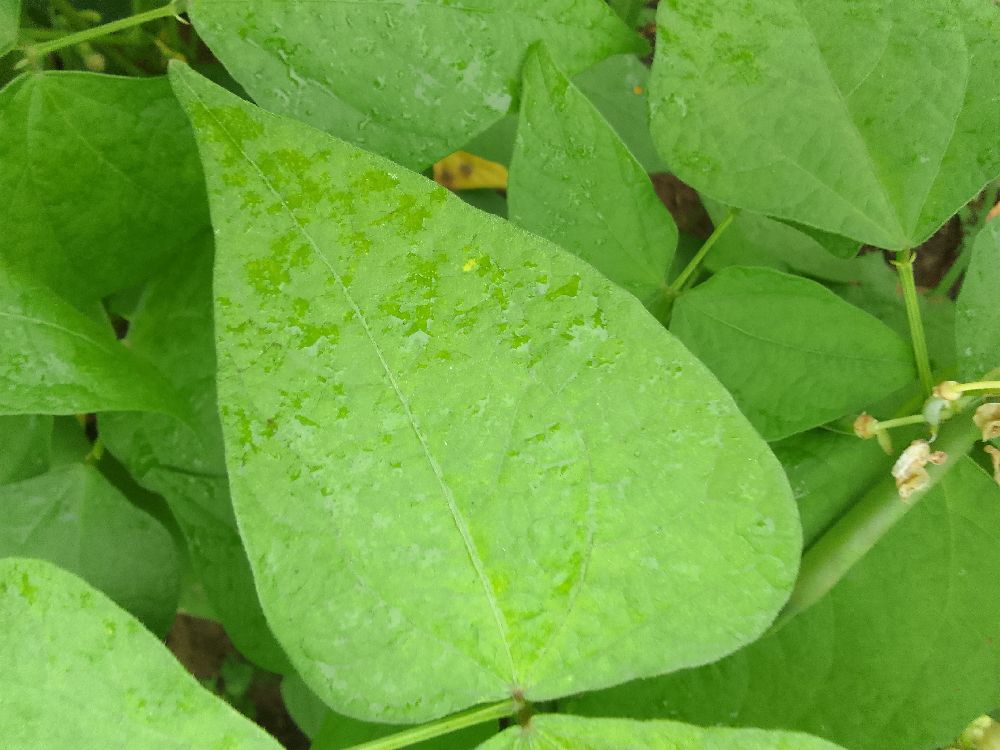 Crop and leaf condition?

common bean, healthy
